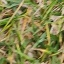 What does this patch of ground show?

grass
